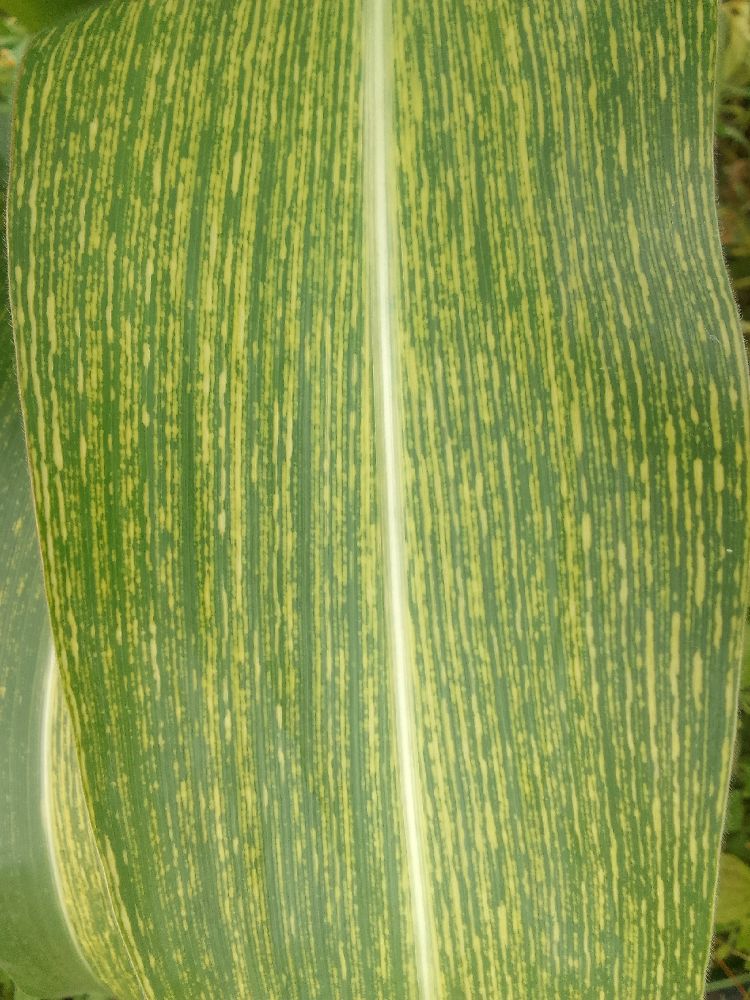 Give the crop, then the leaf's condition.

maize, maize streak virus
